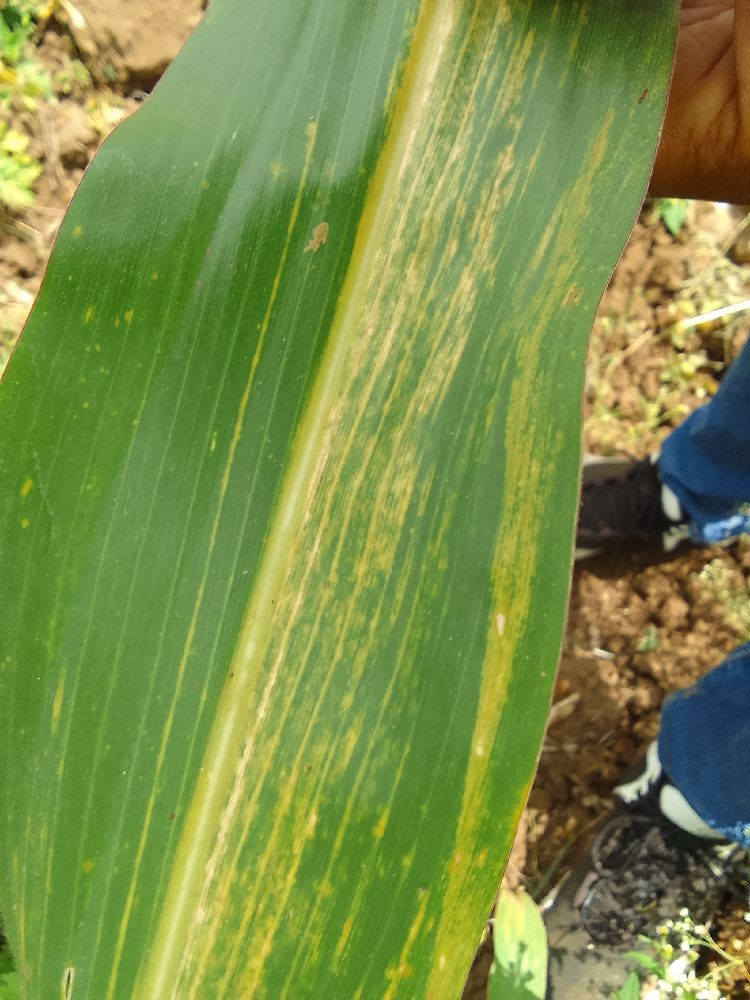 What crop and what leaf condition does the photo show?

maize, maize lethal necrosis
